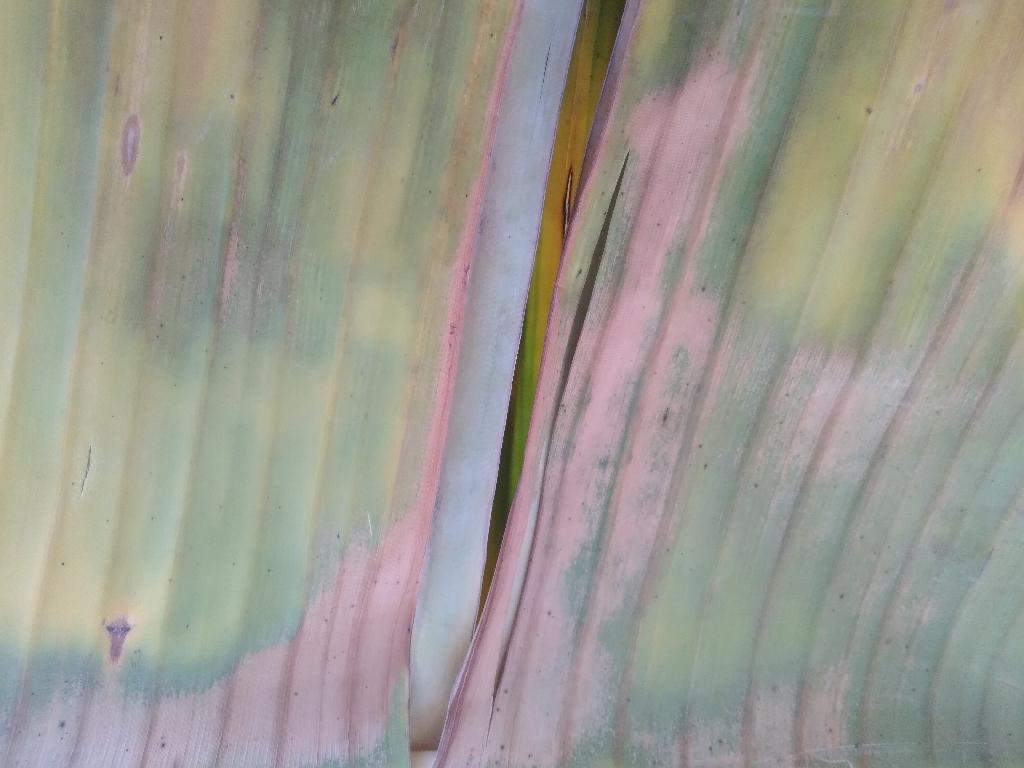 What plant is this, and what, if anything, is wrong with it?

banana, fusarium wilt race 1
